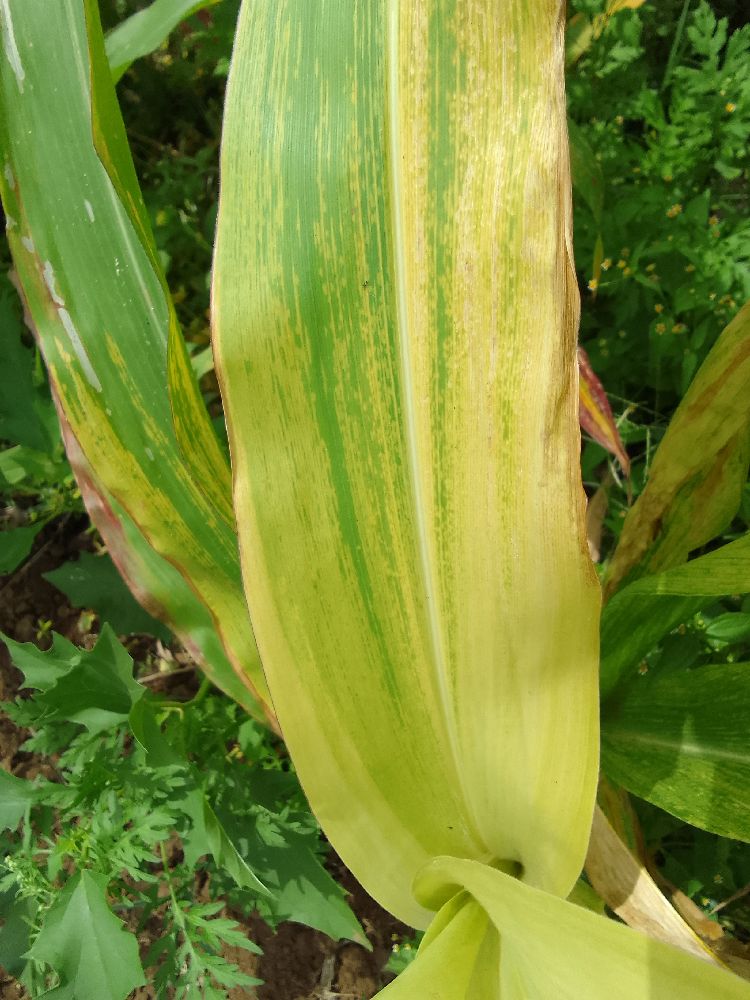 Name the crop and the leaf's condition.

maize, maize lethal necrosis
